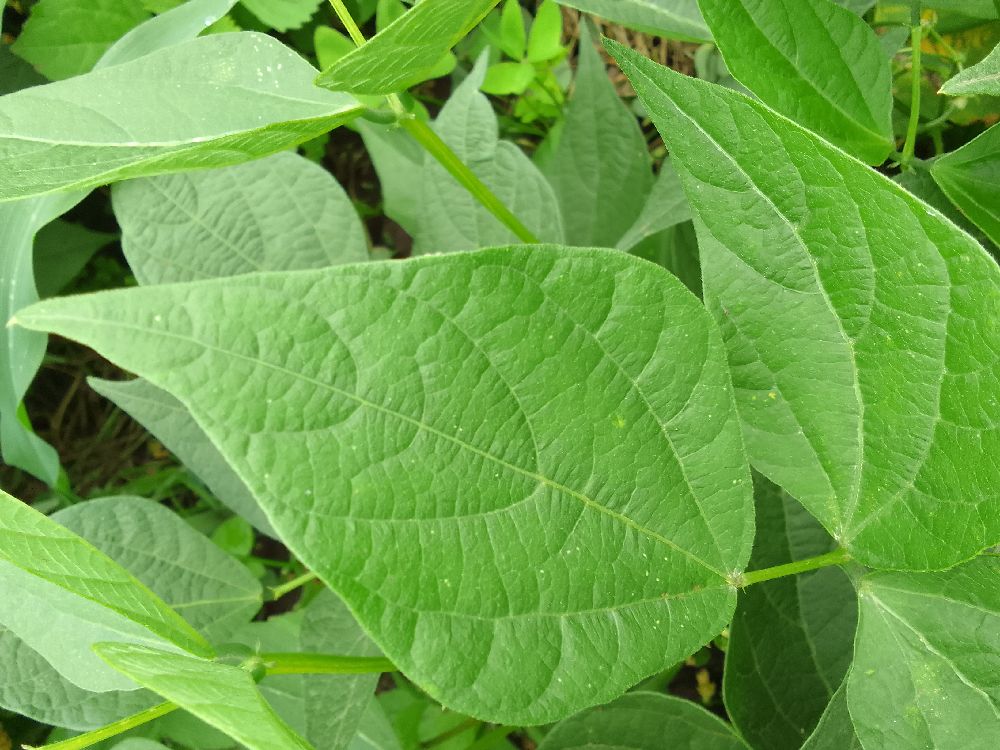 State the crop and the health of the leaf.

common bean, healthy
